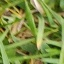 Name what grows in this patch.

grass
